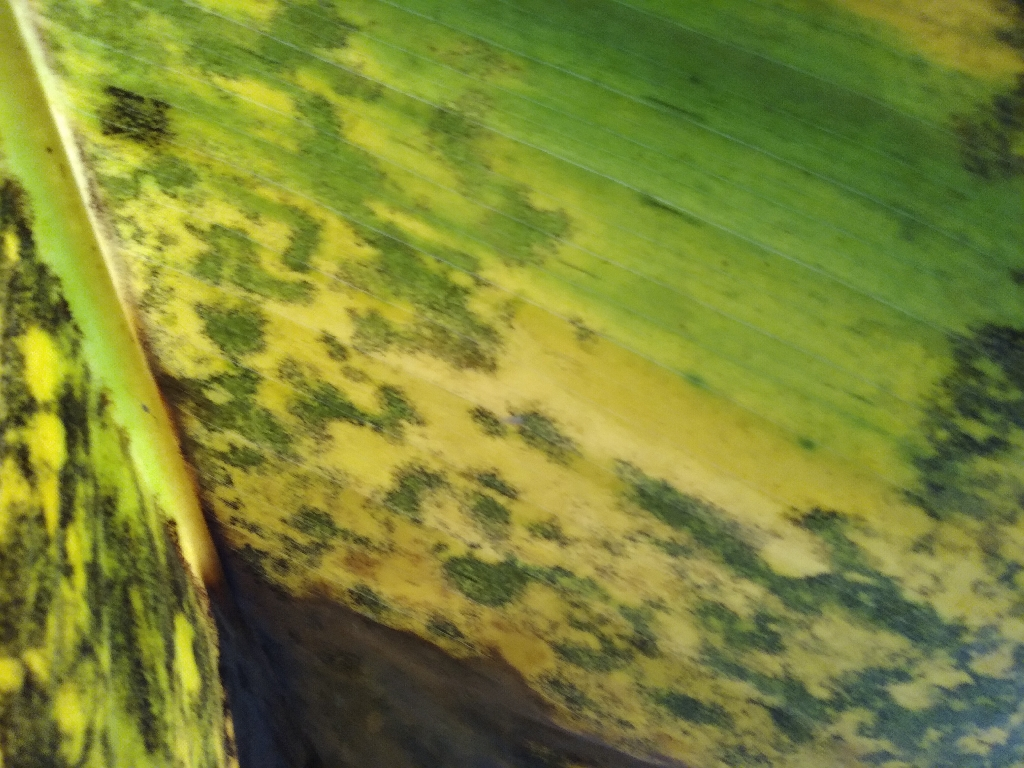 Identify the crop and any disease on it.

banana, black sigatoka
